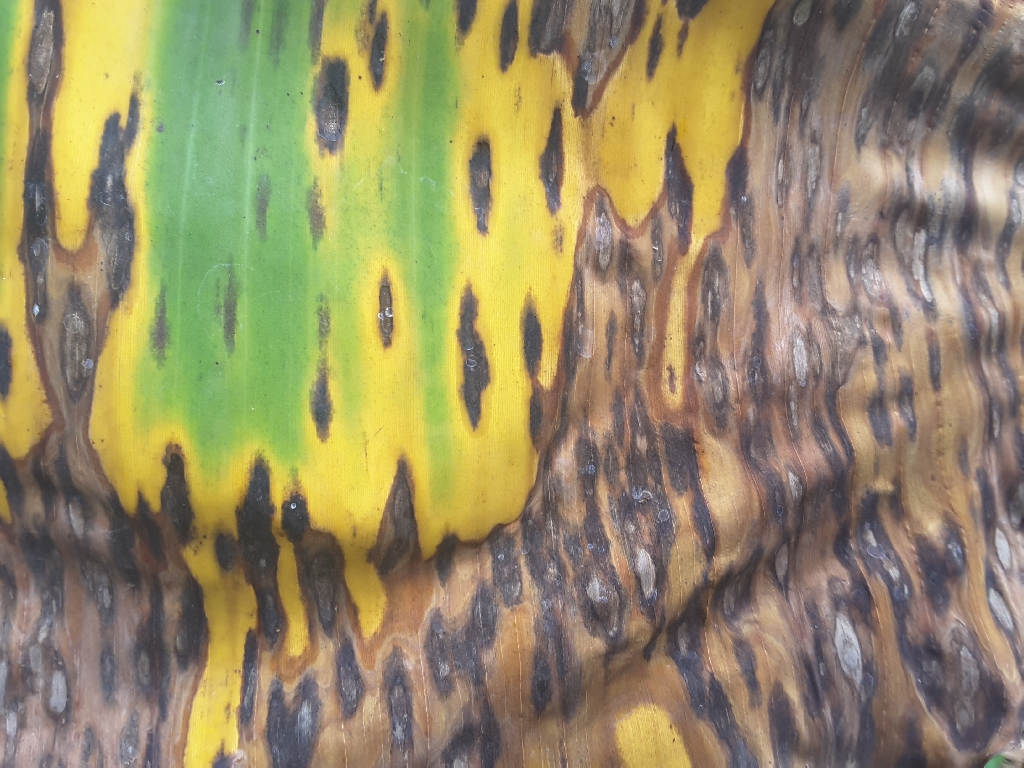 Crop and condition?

banana, black sigatoka
